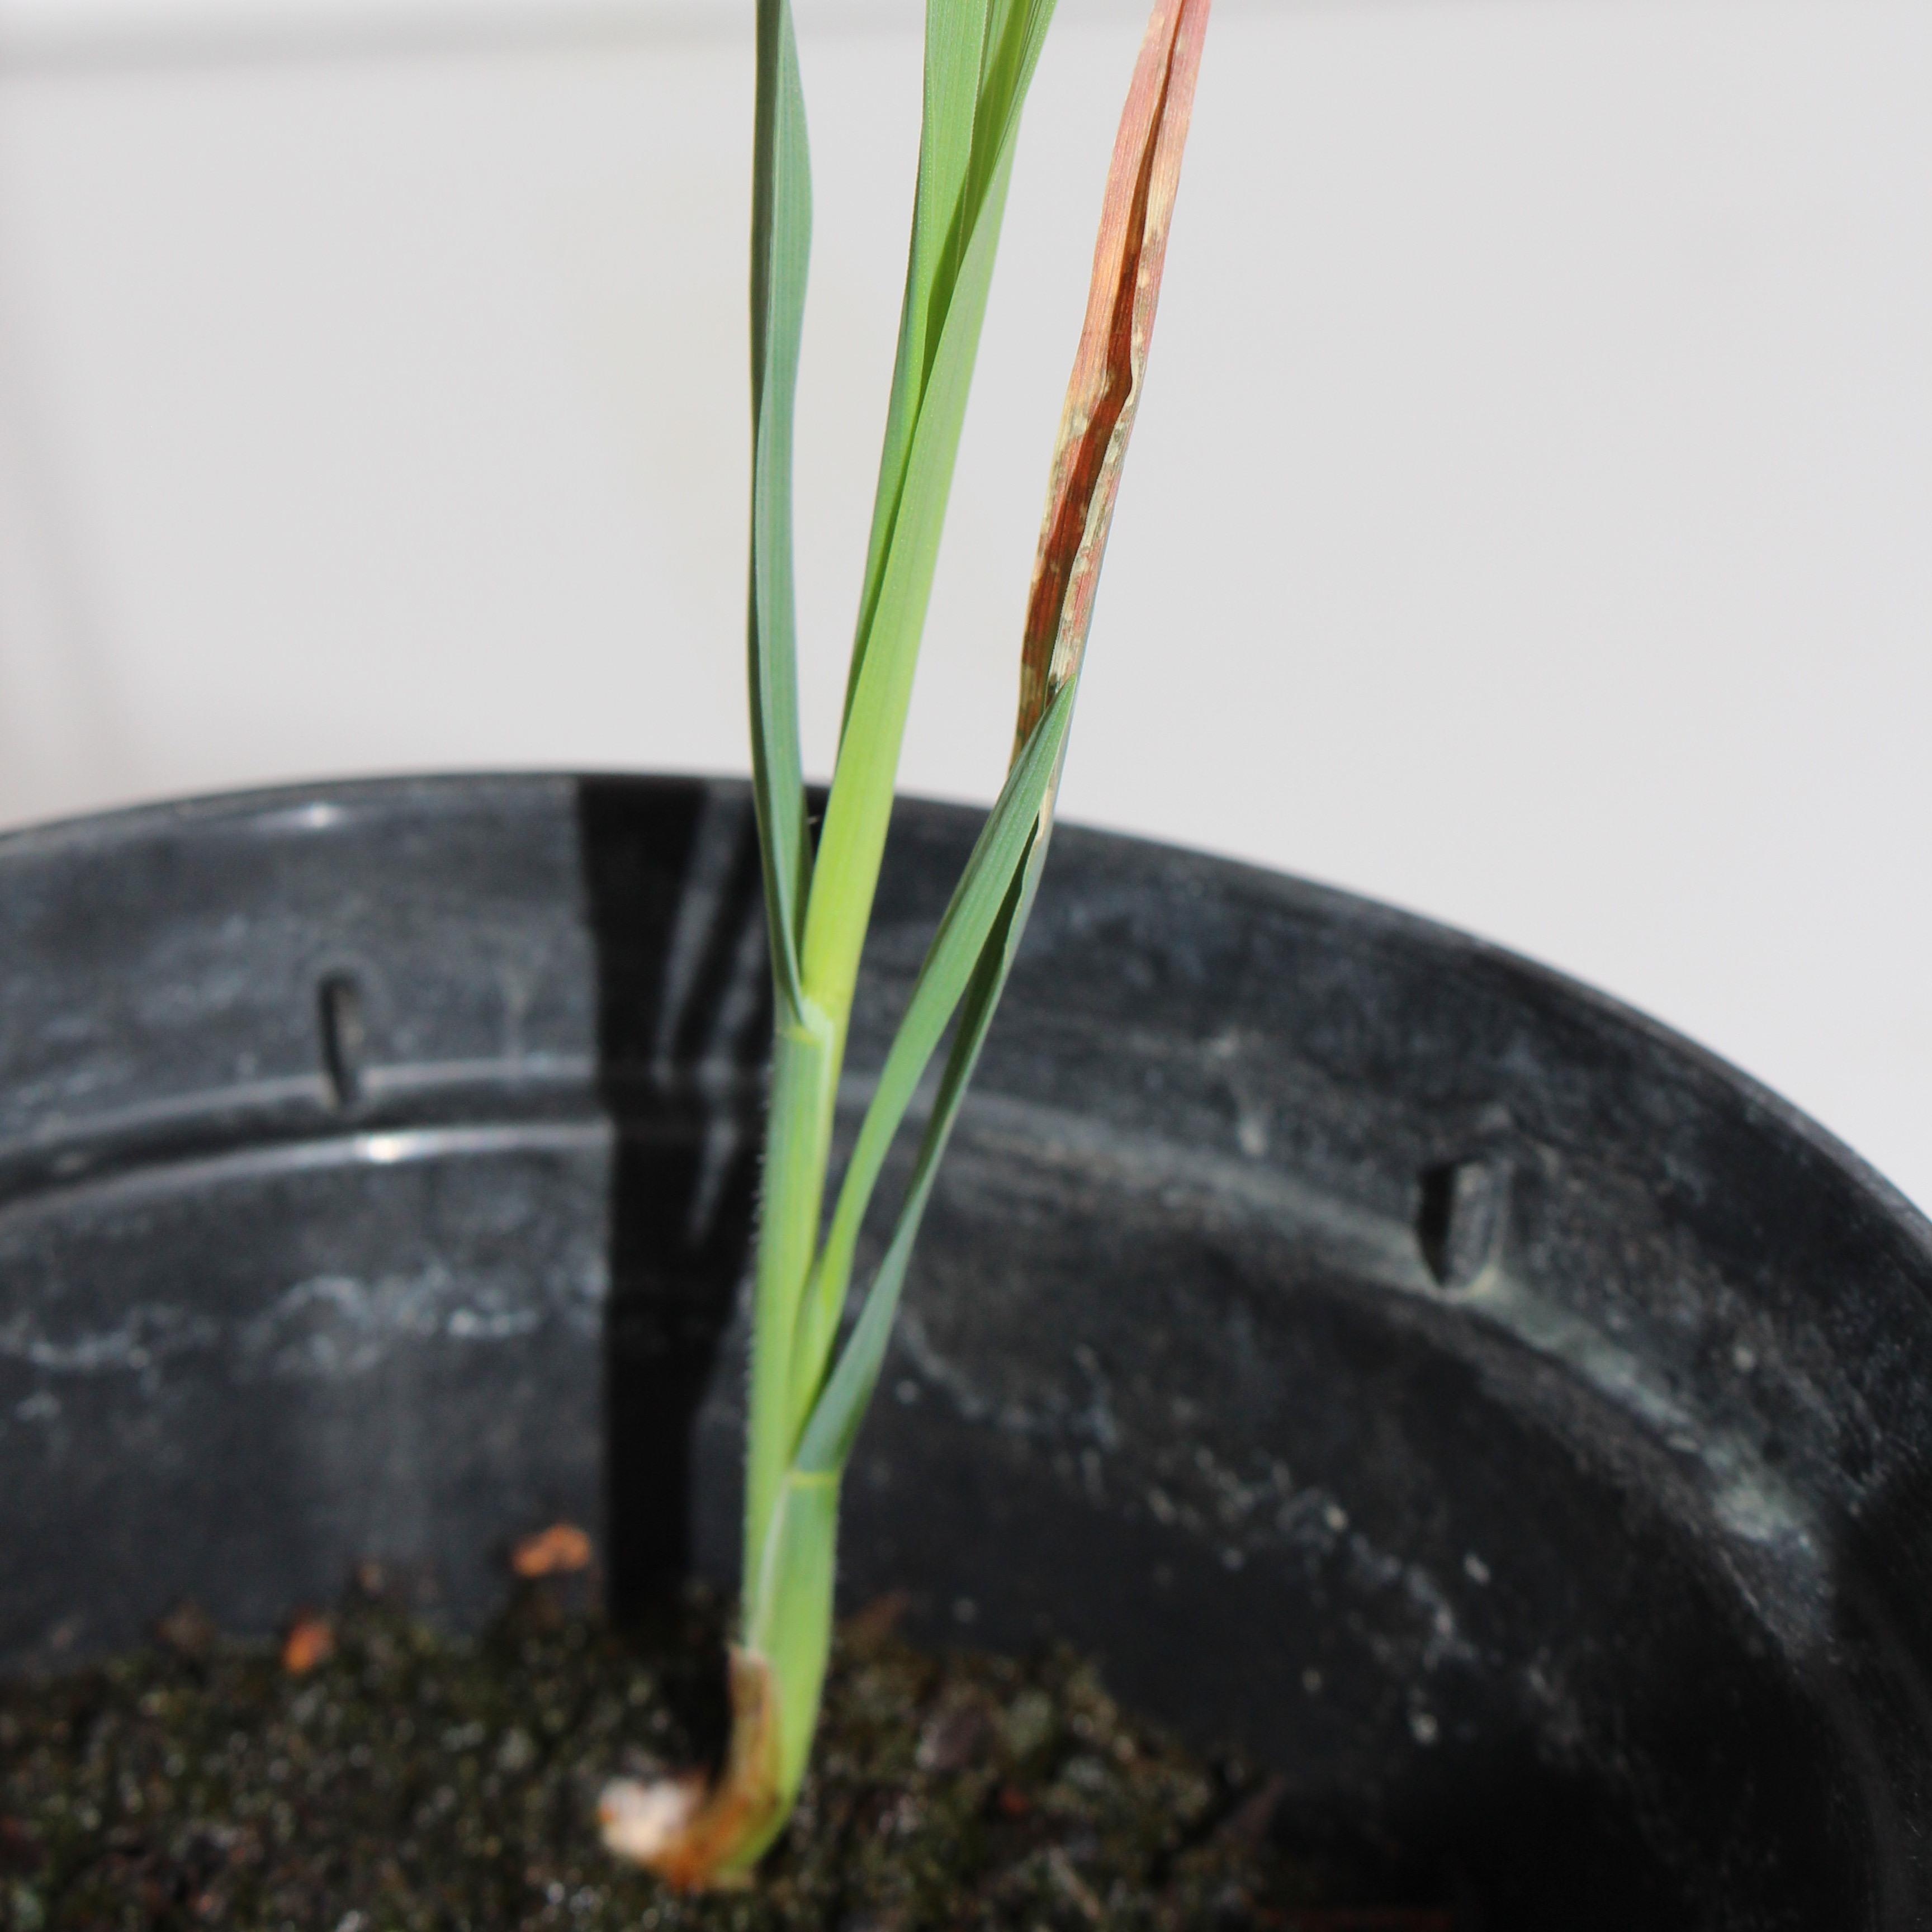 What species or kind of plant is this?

Avena sterilis
